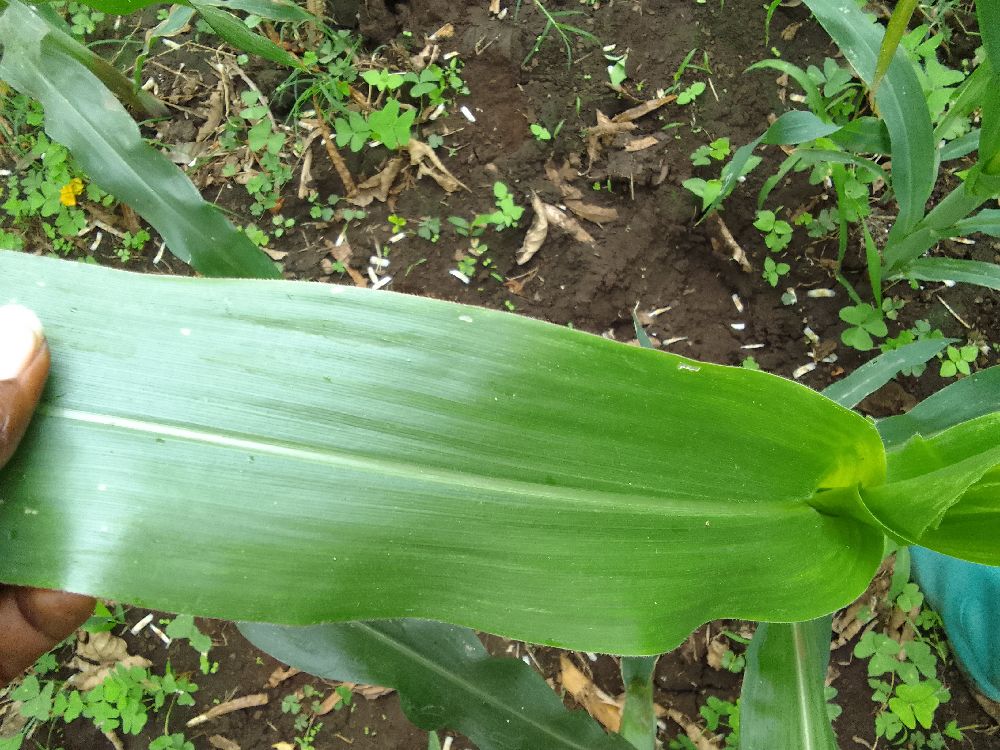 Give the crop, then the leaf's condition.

maize, healthy
